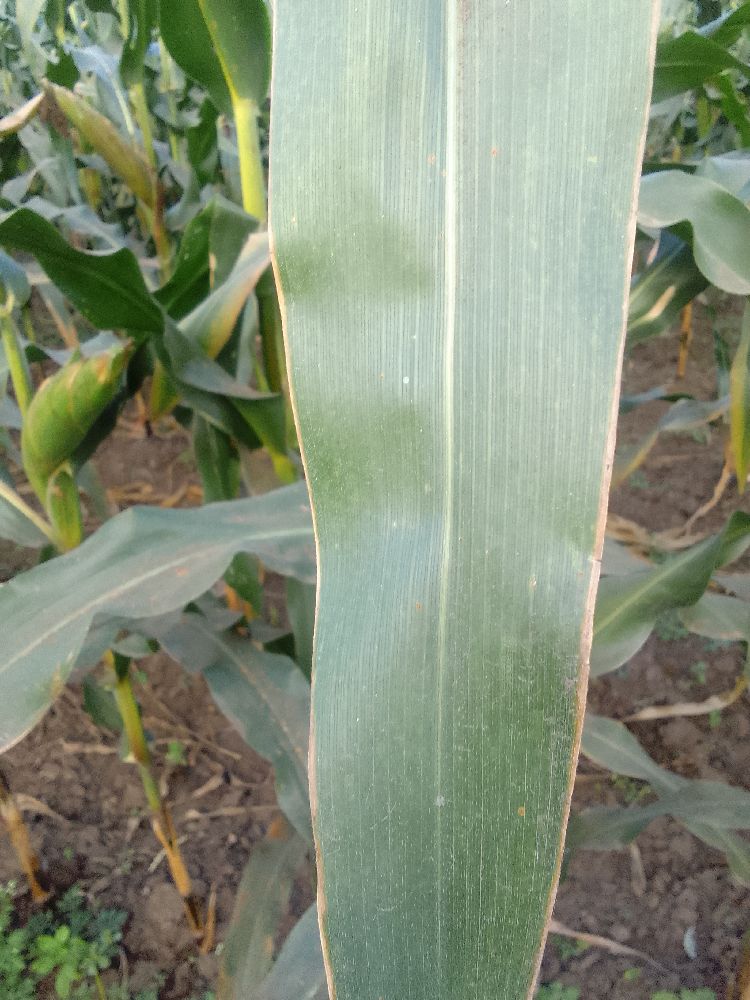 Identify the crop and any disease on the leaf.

maize, healthy
